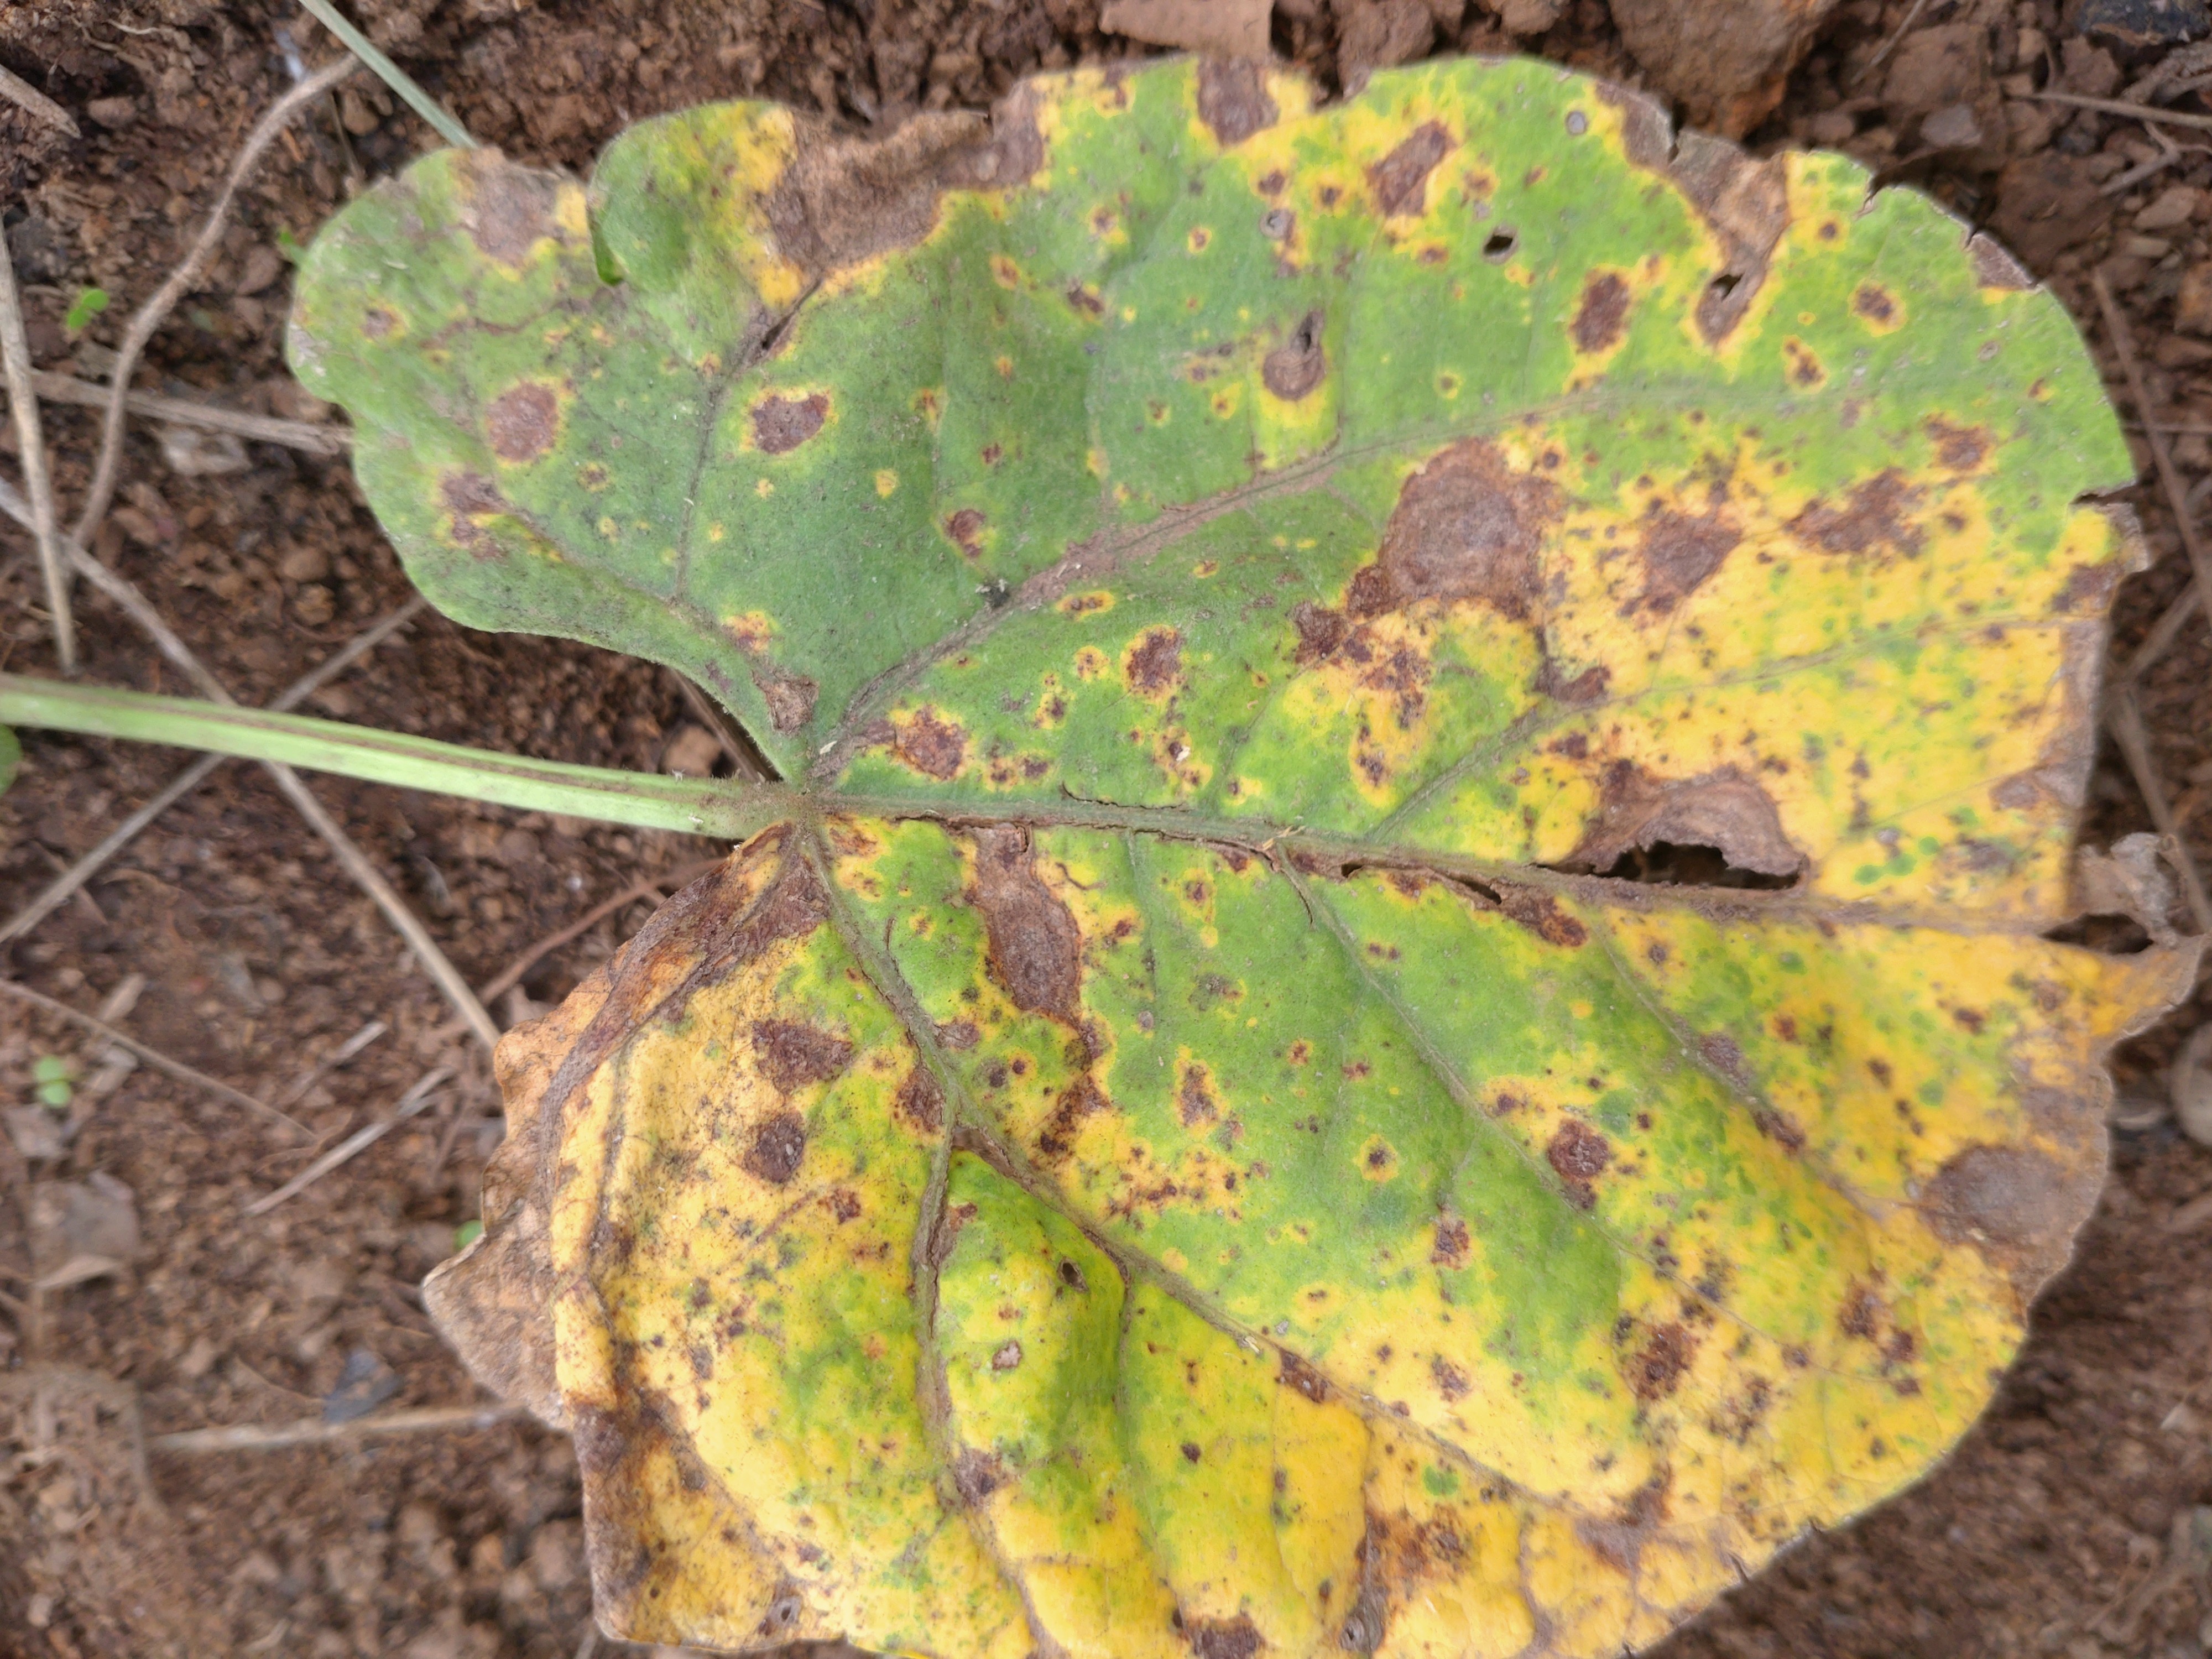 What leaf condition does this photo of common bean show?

rust
